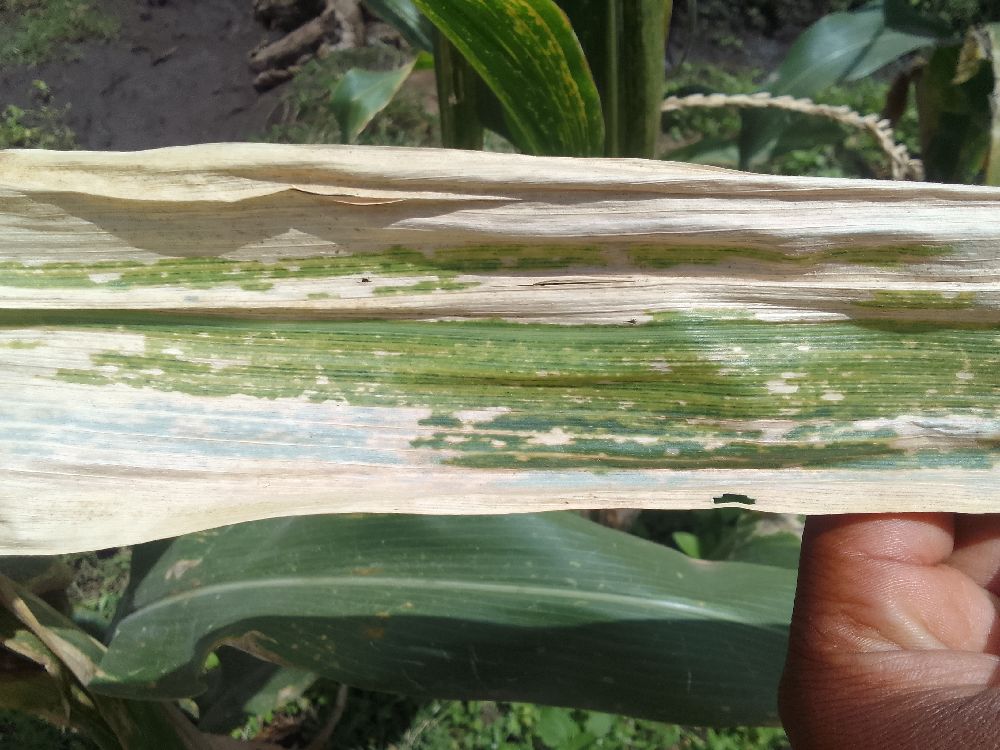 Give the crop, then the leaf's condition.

maize, maize lethal necrosis
